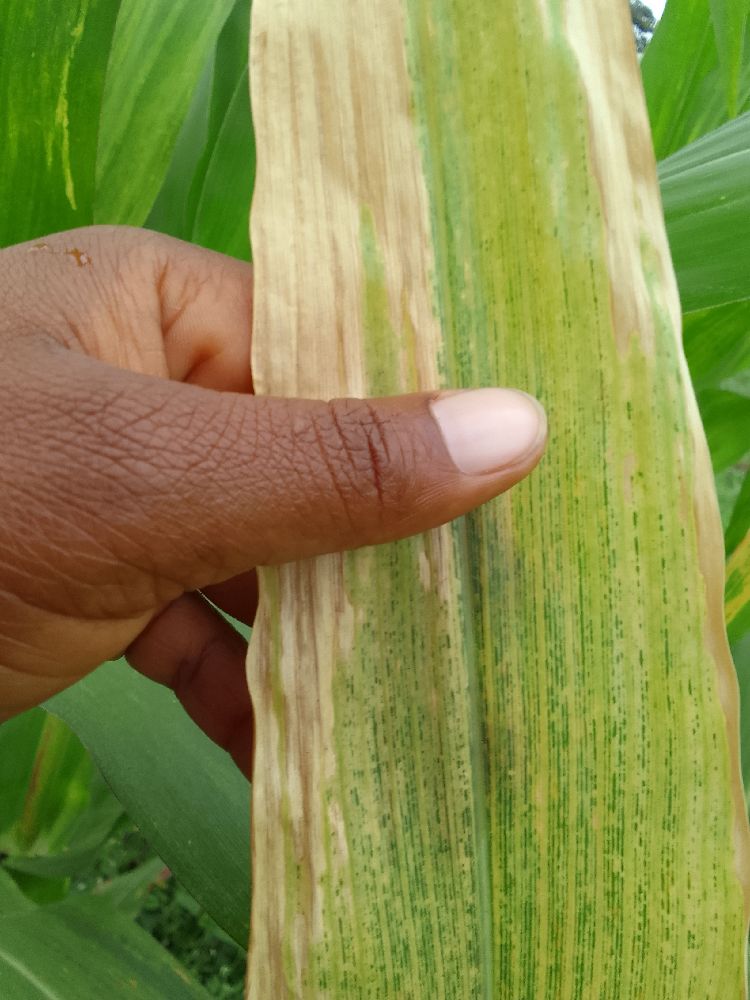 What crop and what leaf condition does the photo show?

maize, maize lethal necrosis
